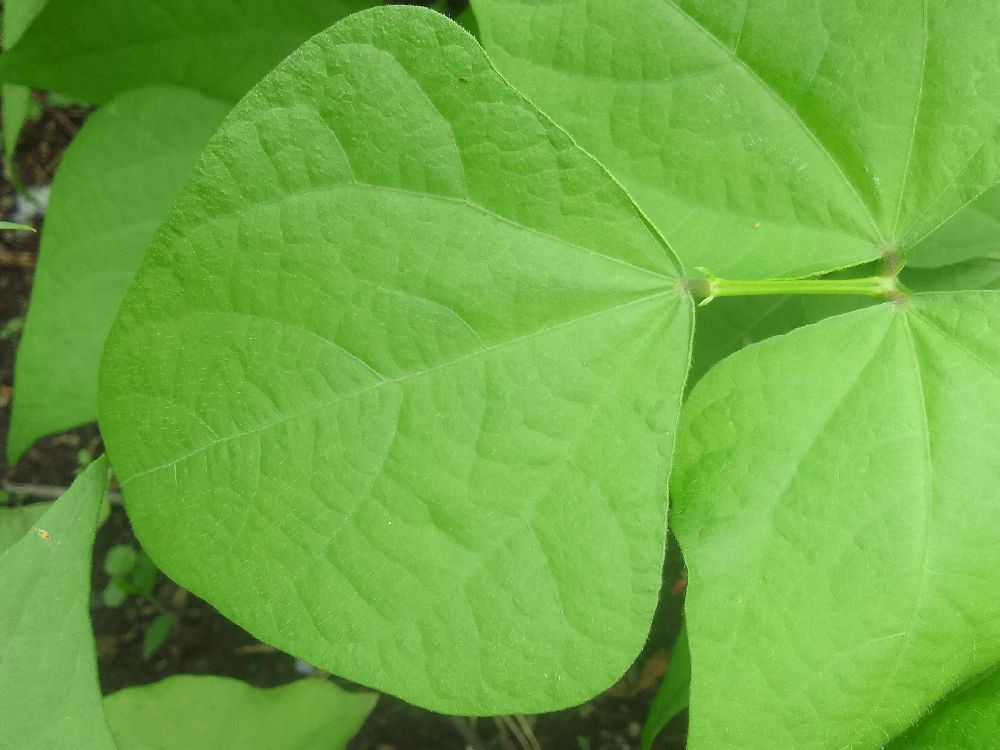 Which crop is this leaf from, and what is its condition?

common bean, healthy
